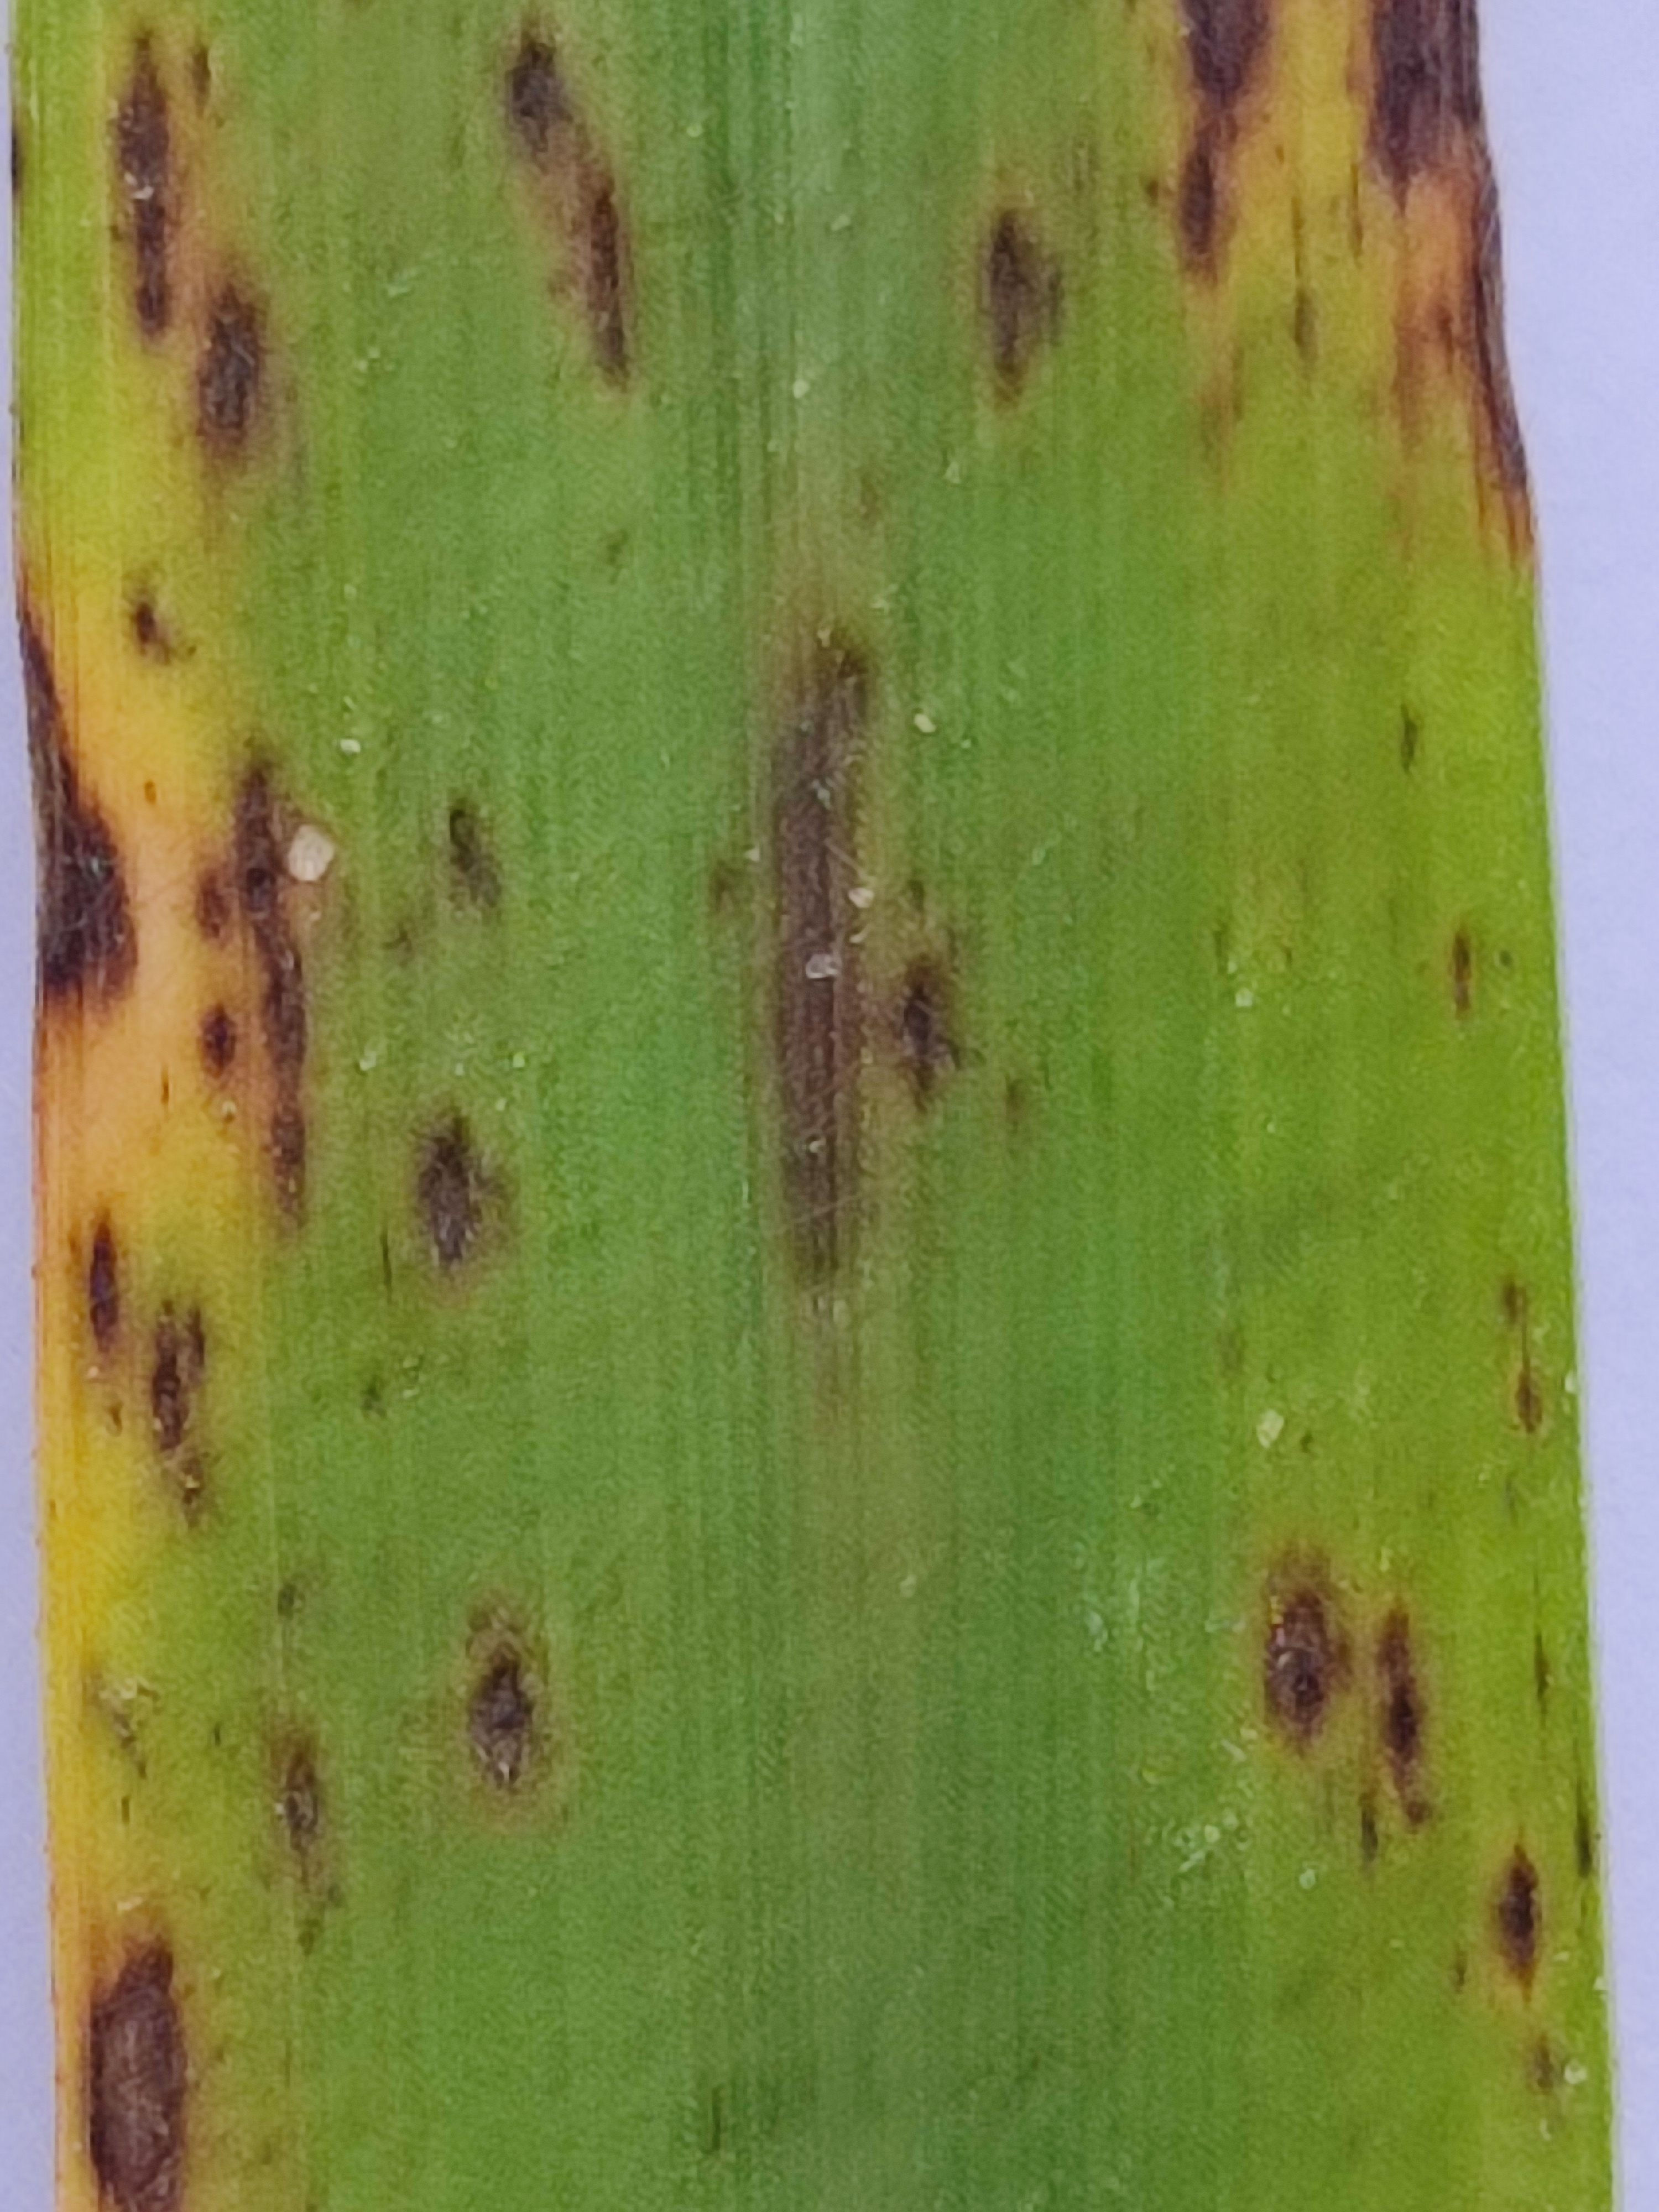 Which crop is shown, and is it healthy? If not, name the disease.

pearl millet, pyricularia sp.
